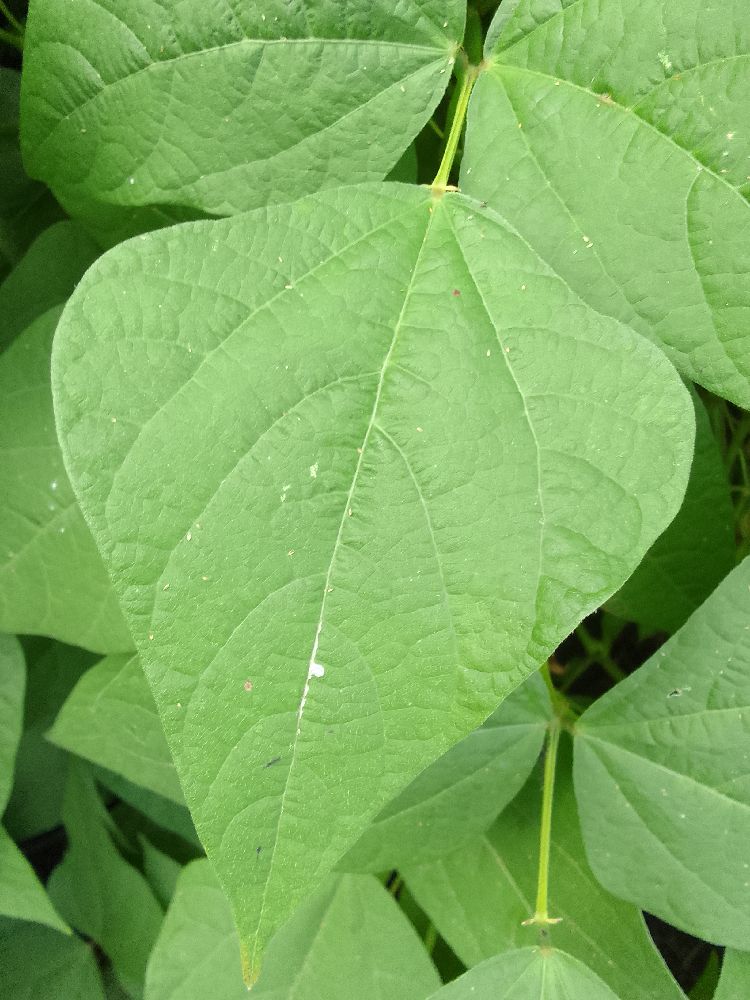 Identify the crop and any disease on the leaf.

common bean, healthy
